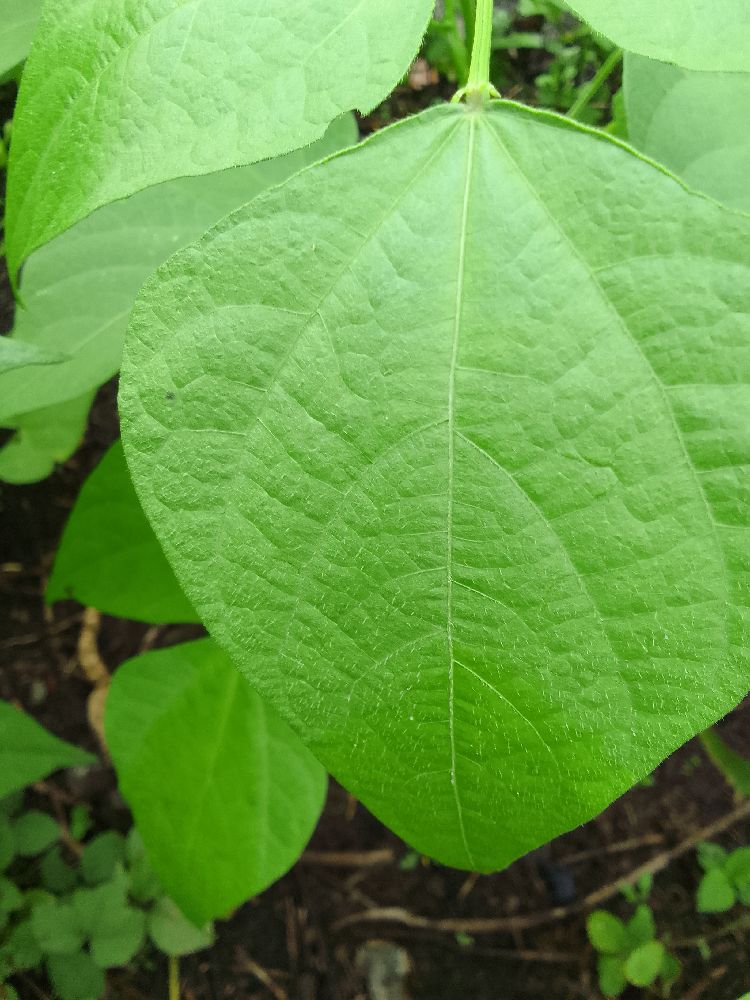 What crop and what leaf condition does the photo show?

common bean, healthy
